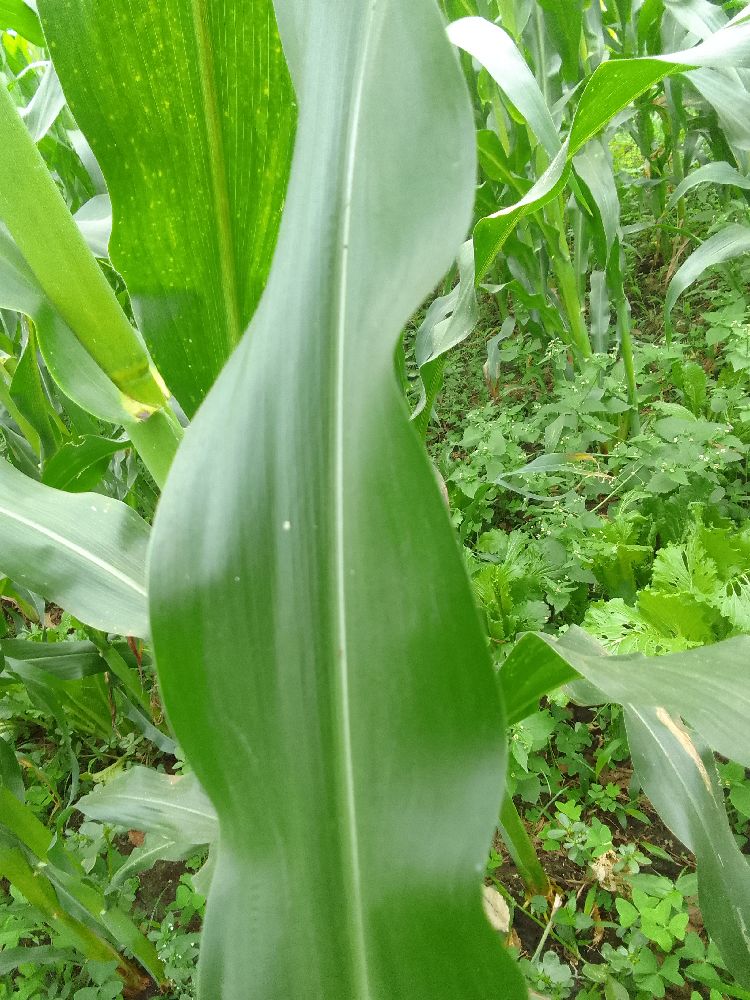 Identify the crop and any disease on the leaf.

maize, healthy
